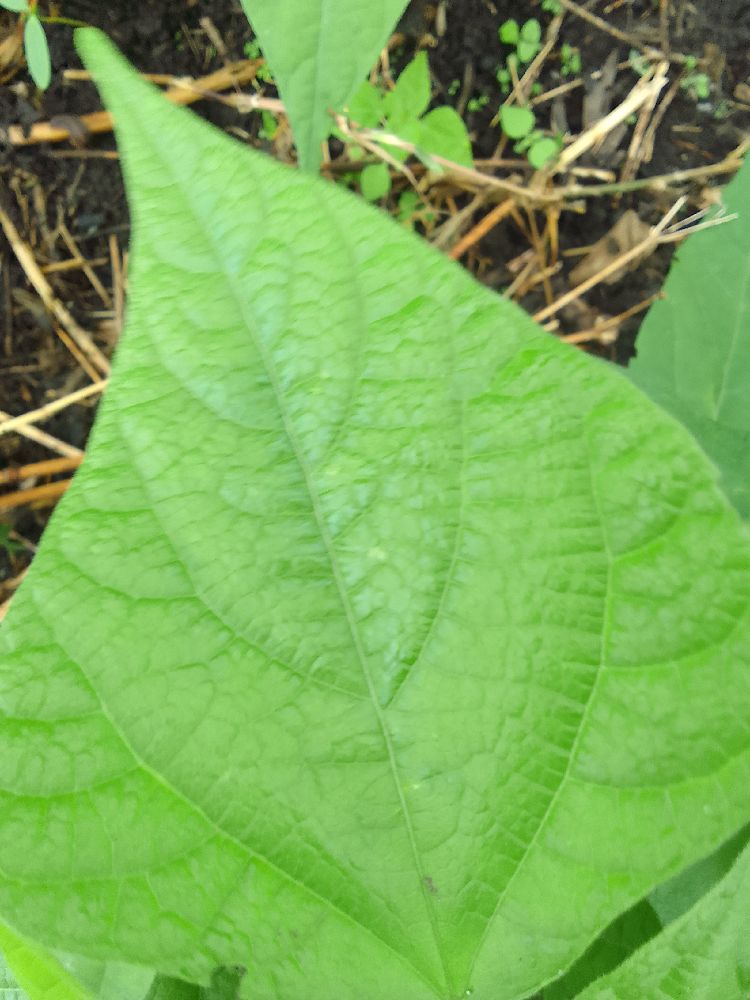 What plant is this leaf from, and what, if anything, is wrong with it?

common bean, healthy
